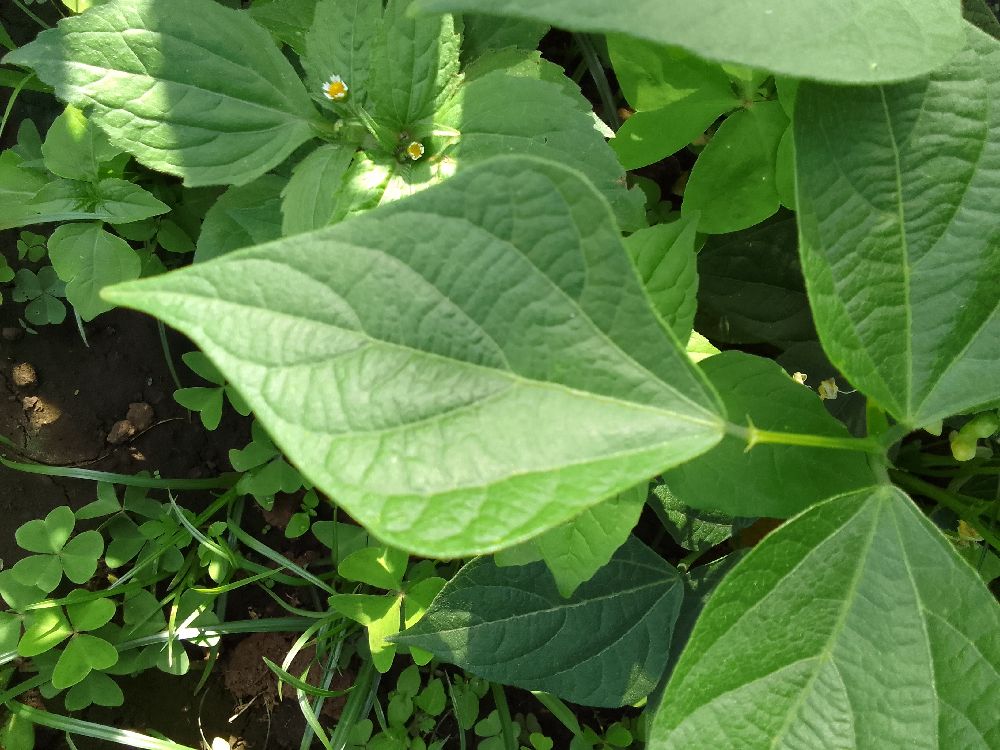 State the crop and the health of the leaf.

common bean, healthy
